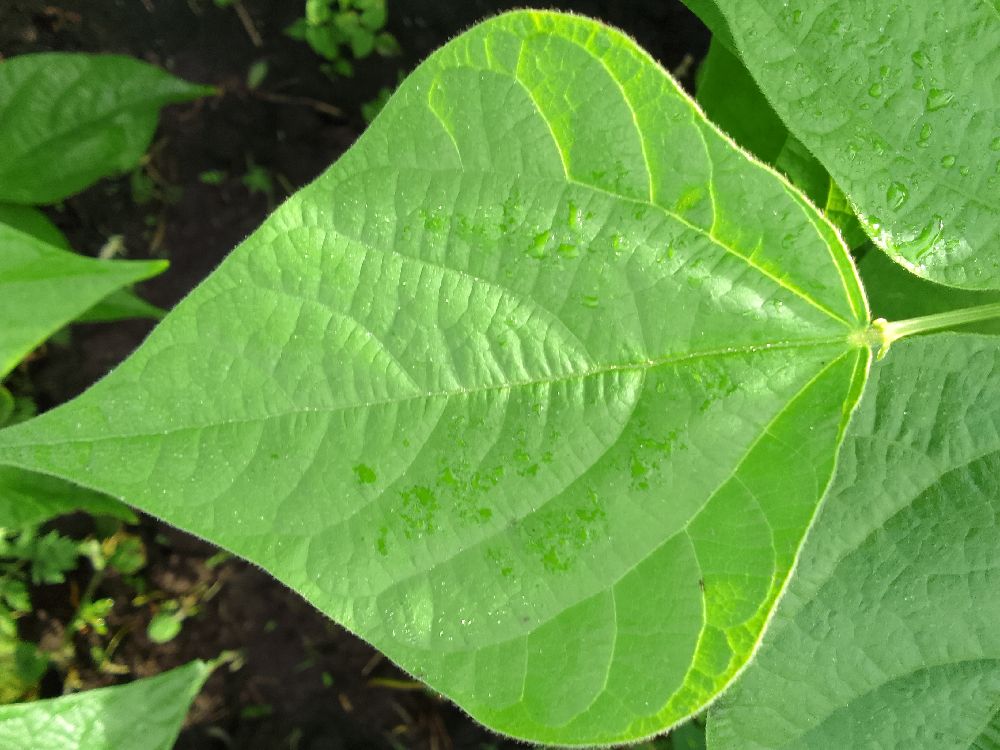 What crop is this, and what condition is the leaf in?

common bean, healthy
